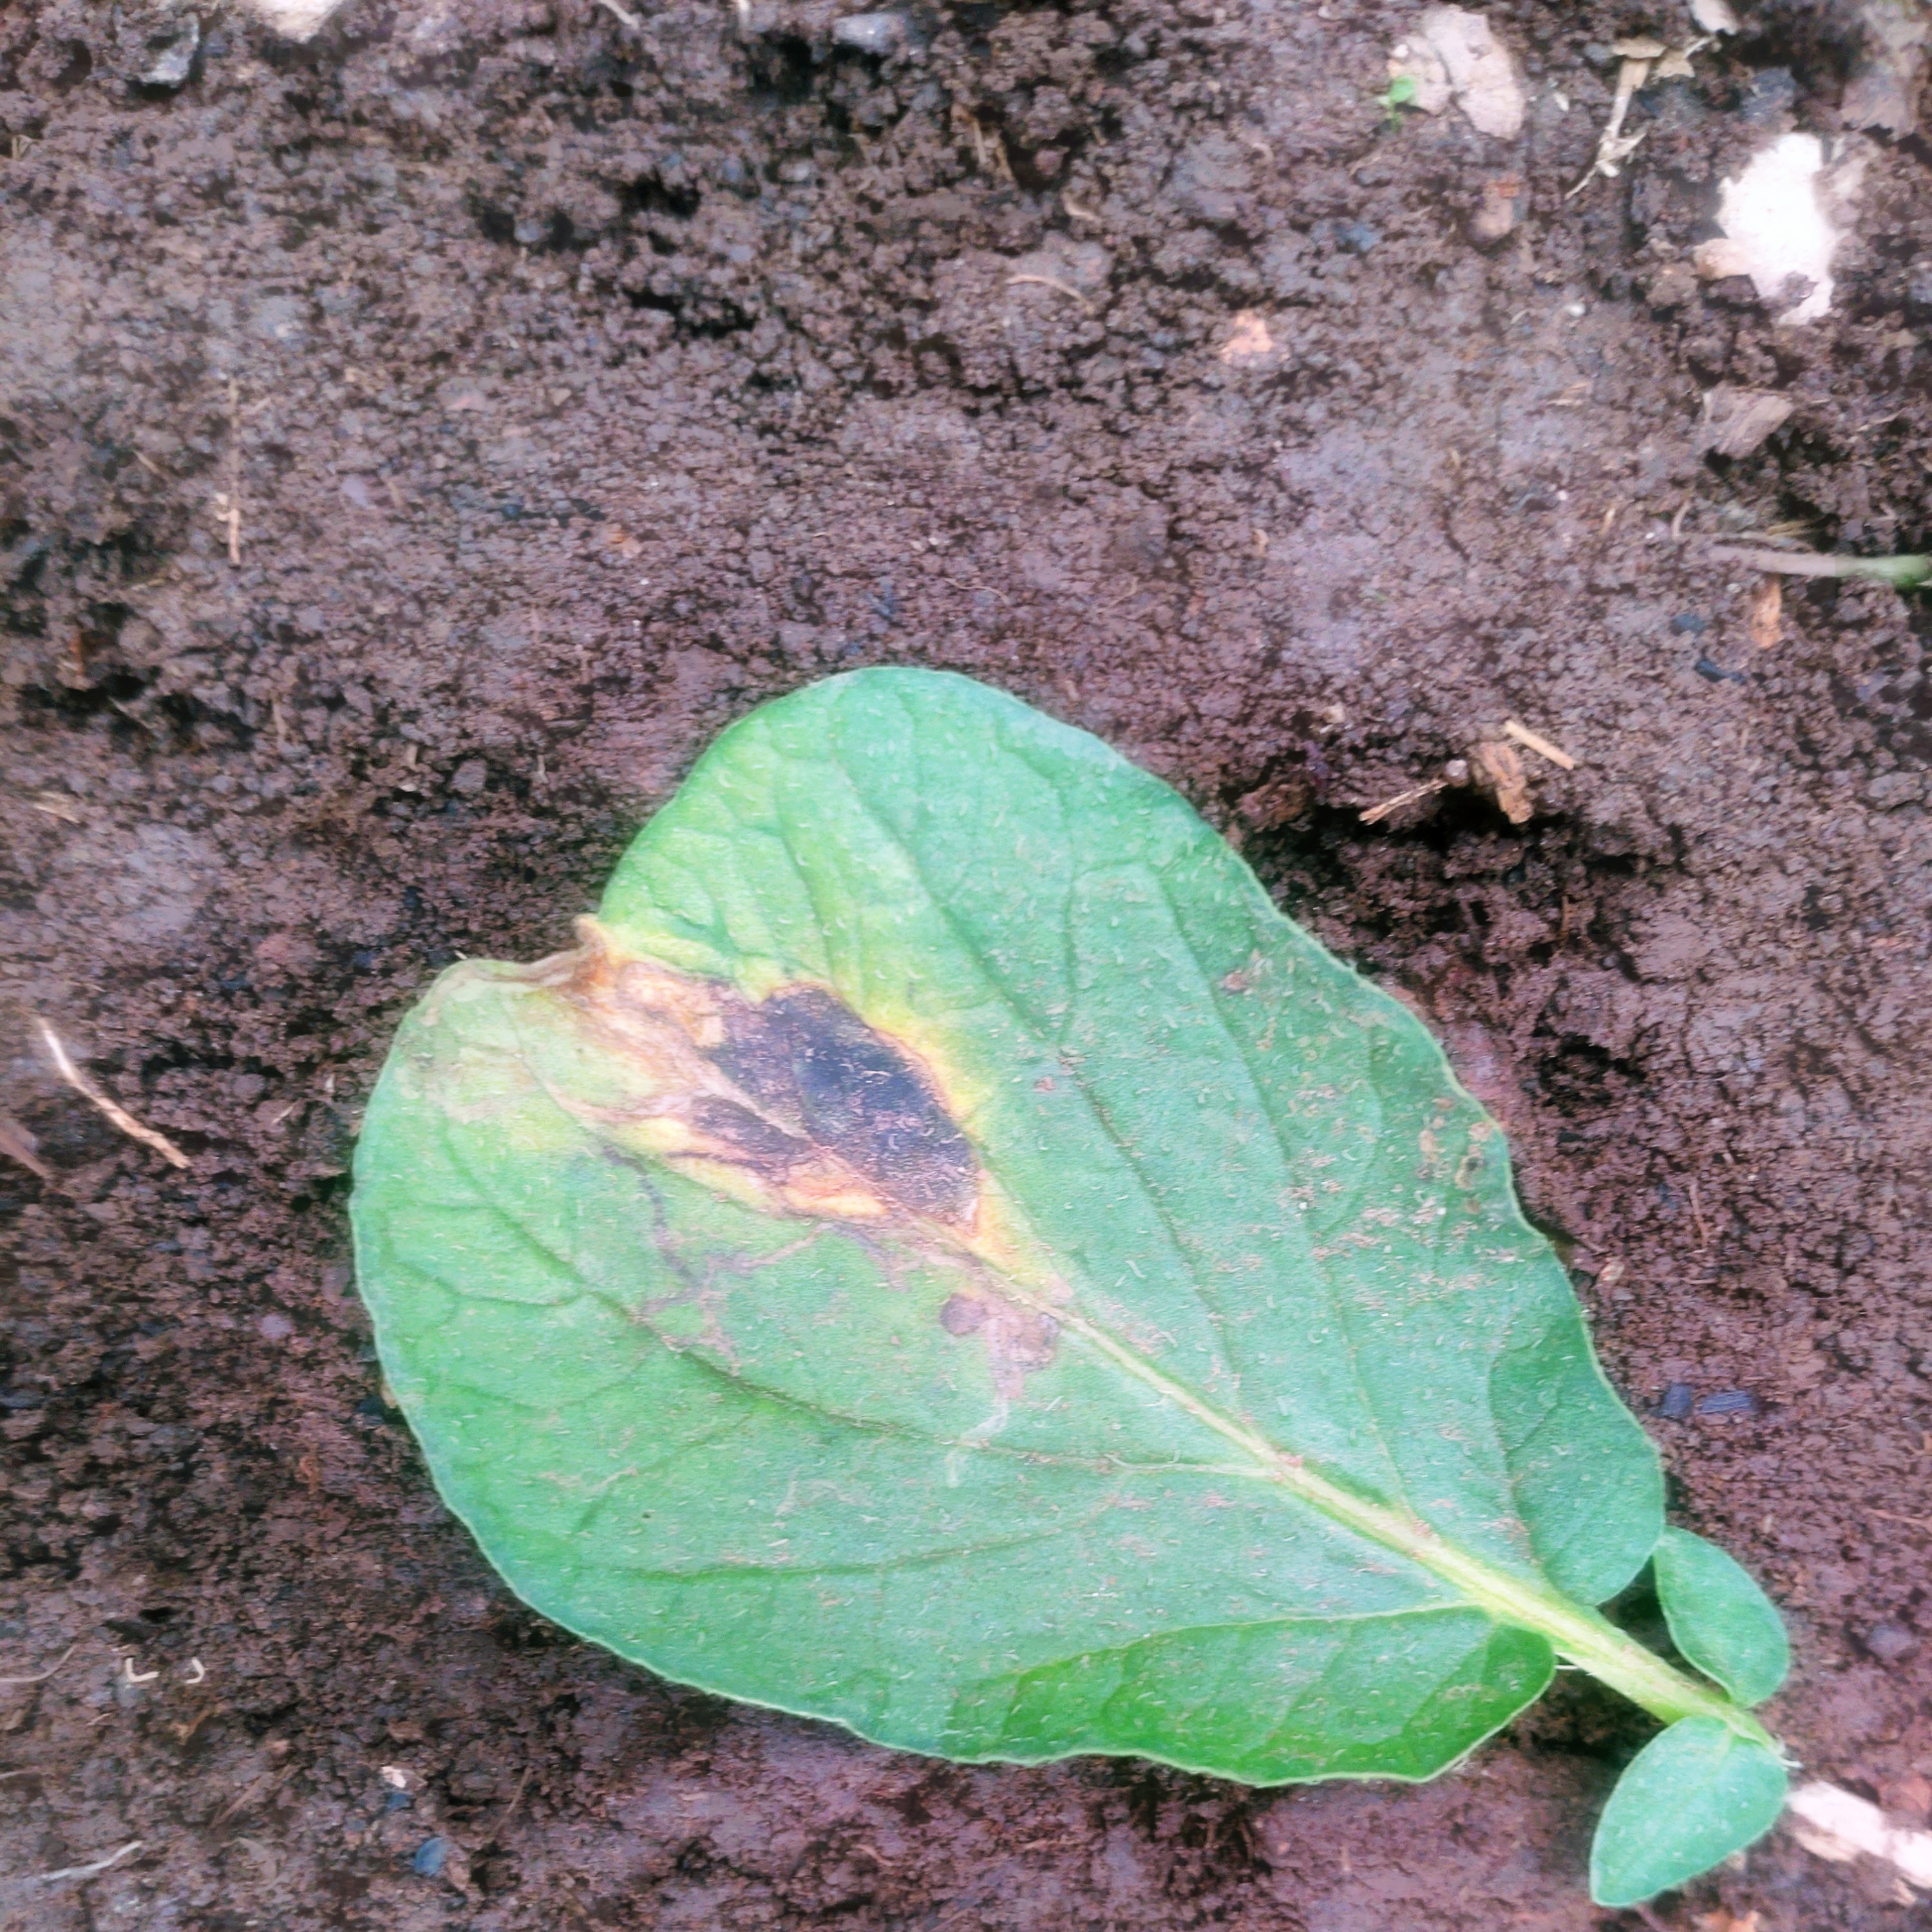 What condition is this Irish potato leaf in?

late blight
